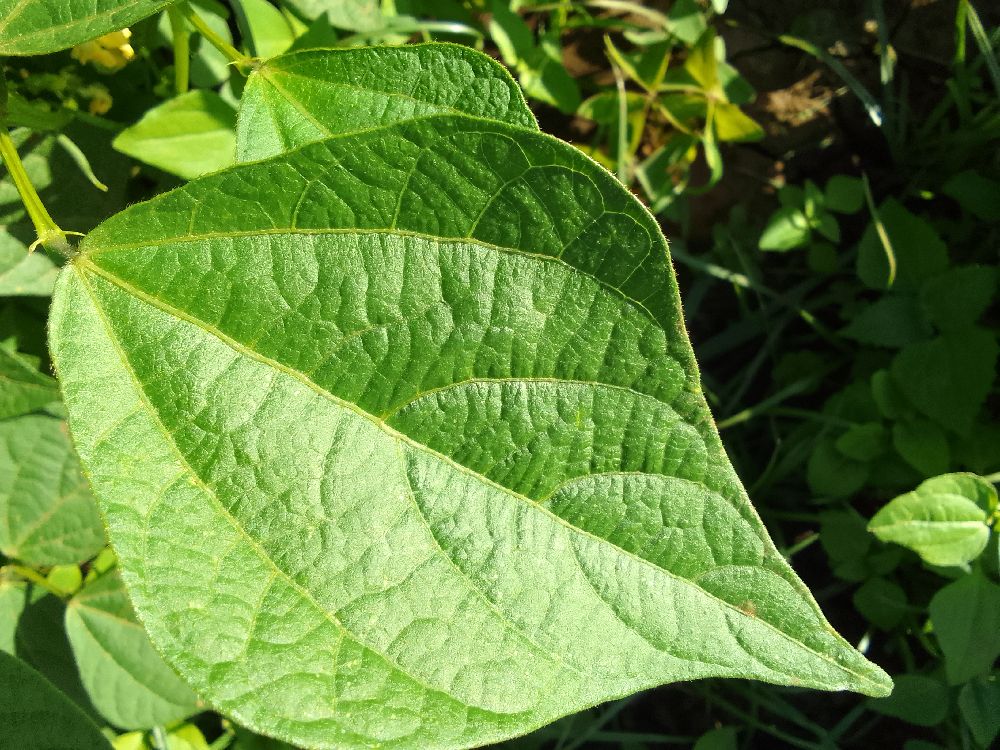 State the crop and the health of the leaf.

common bean, healthy
